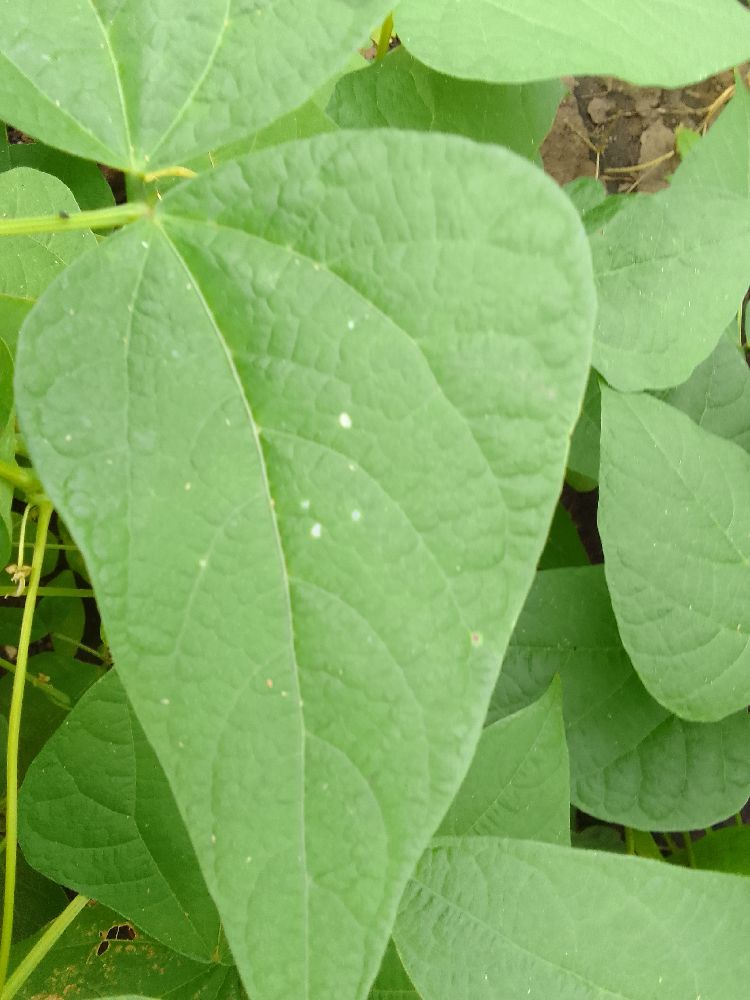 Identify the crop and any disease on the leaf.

common bean, healthy
